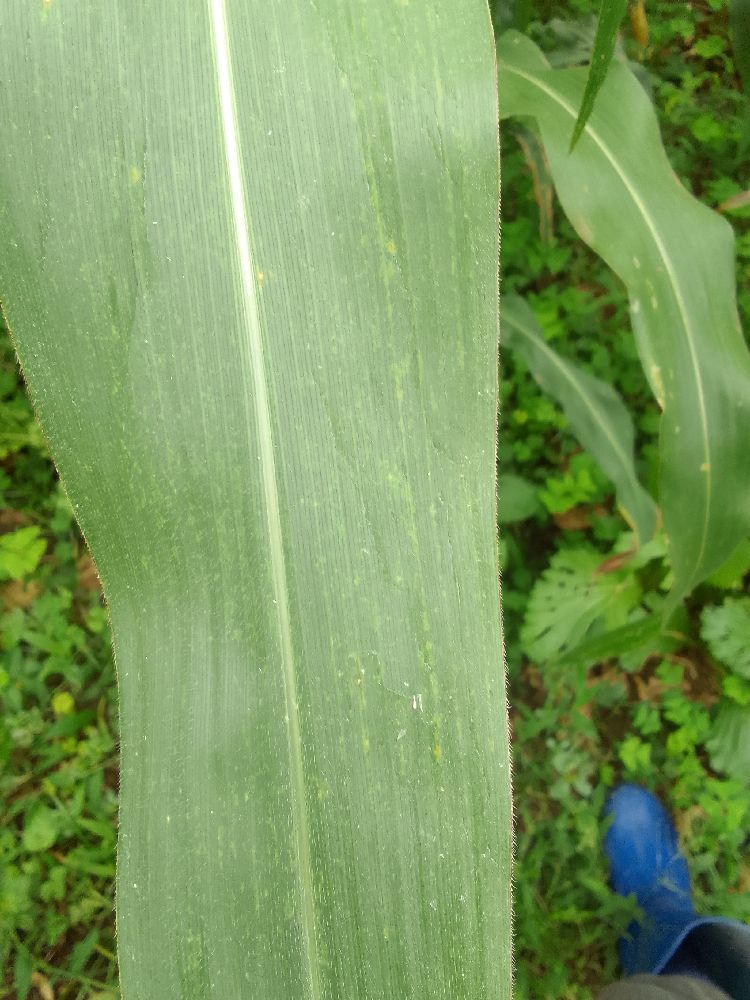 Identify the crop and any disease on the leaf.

maize, healthy
